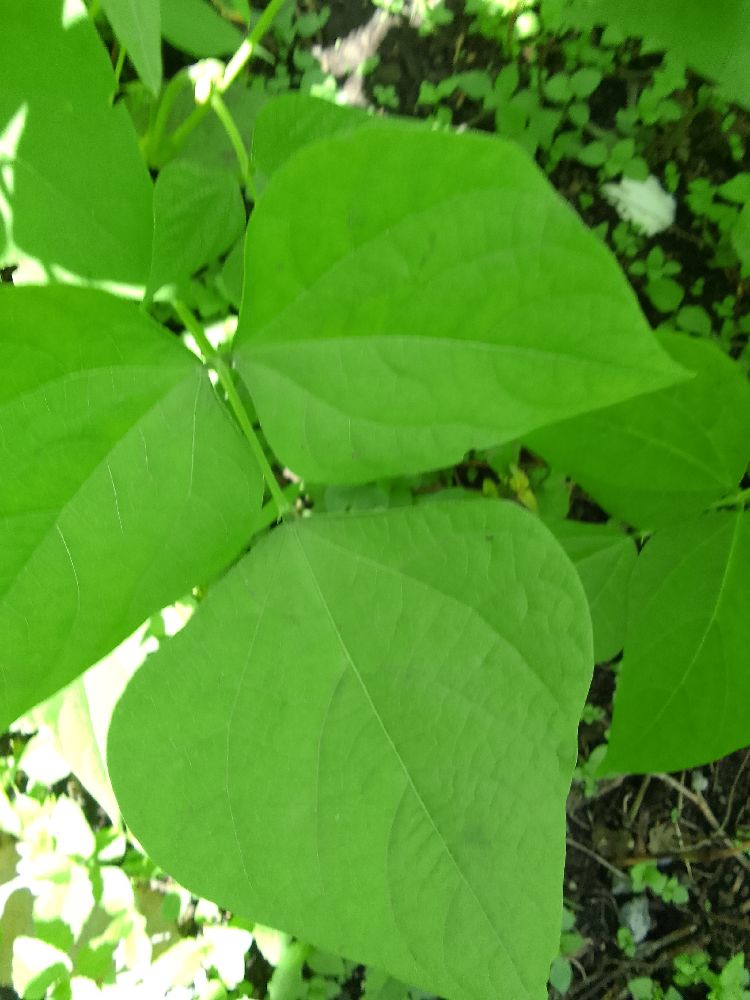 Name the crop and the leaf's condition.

common bean, healthy
